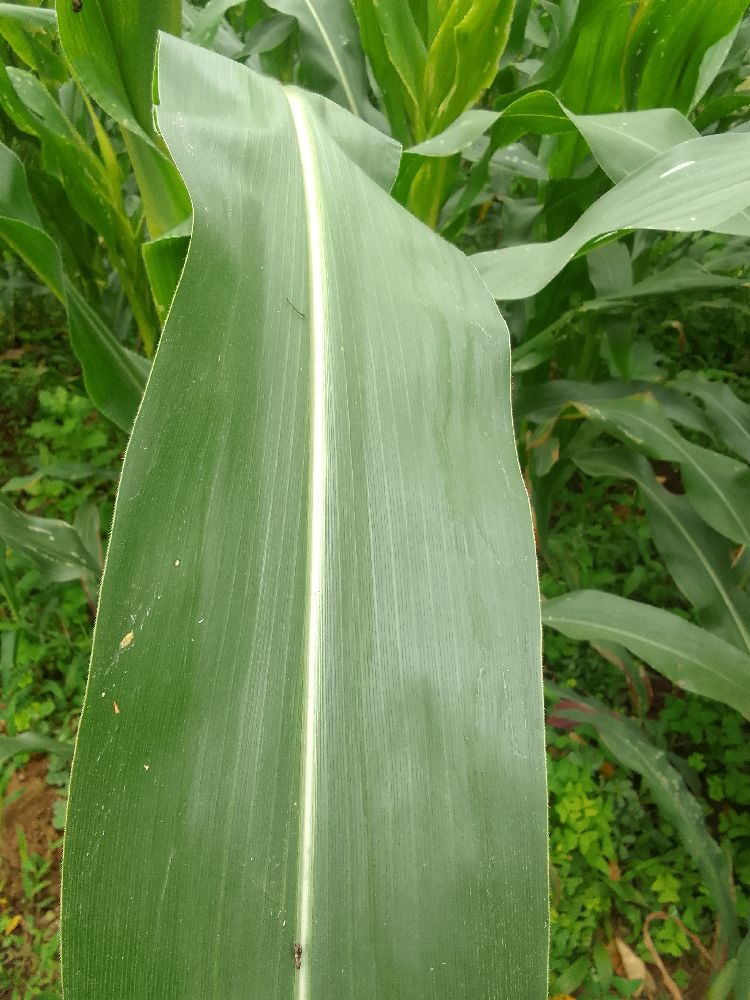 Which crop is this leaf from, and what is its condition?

maize, healthy
